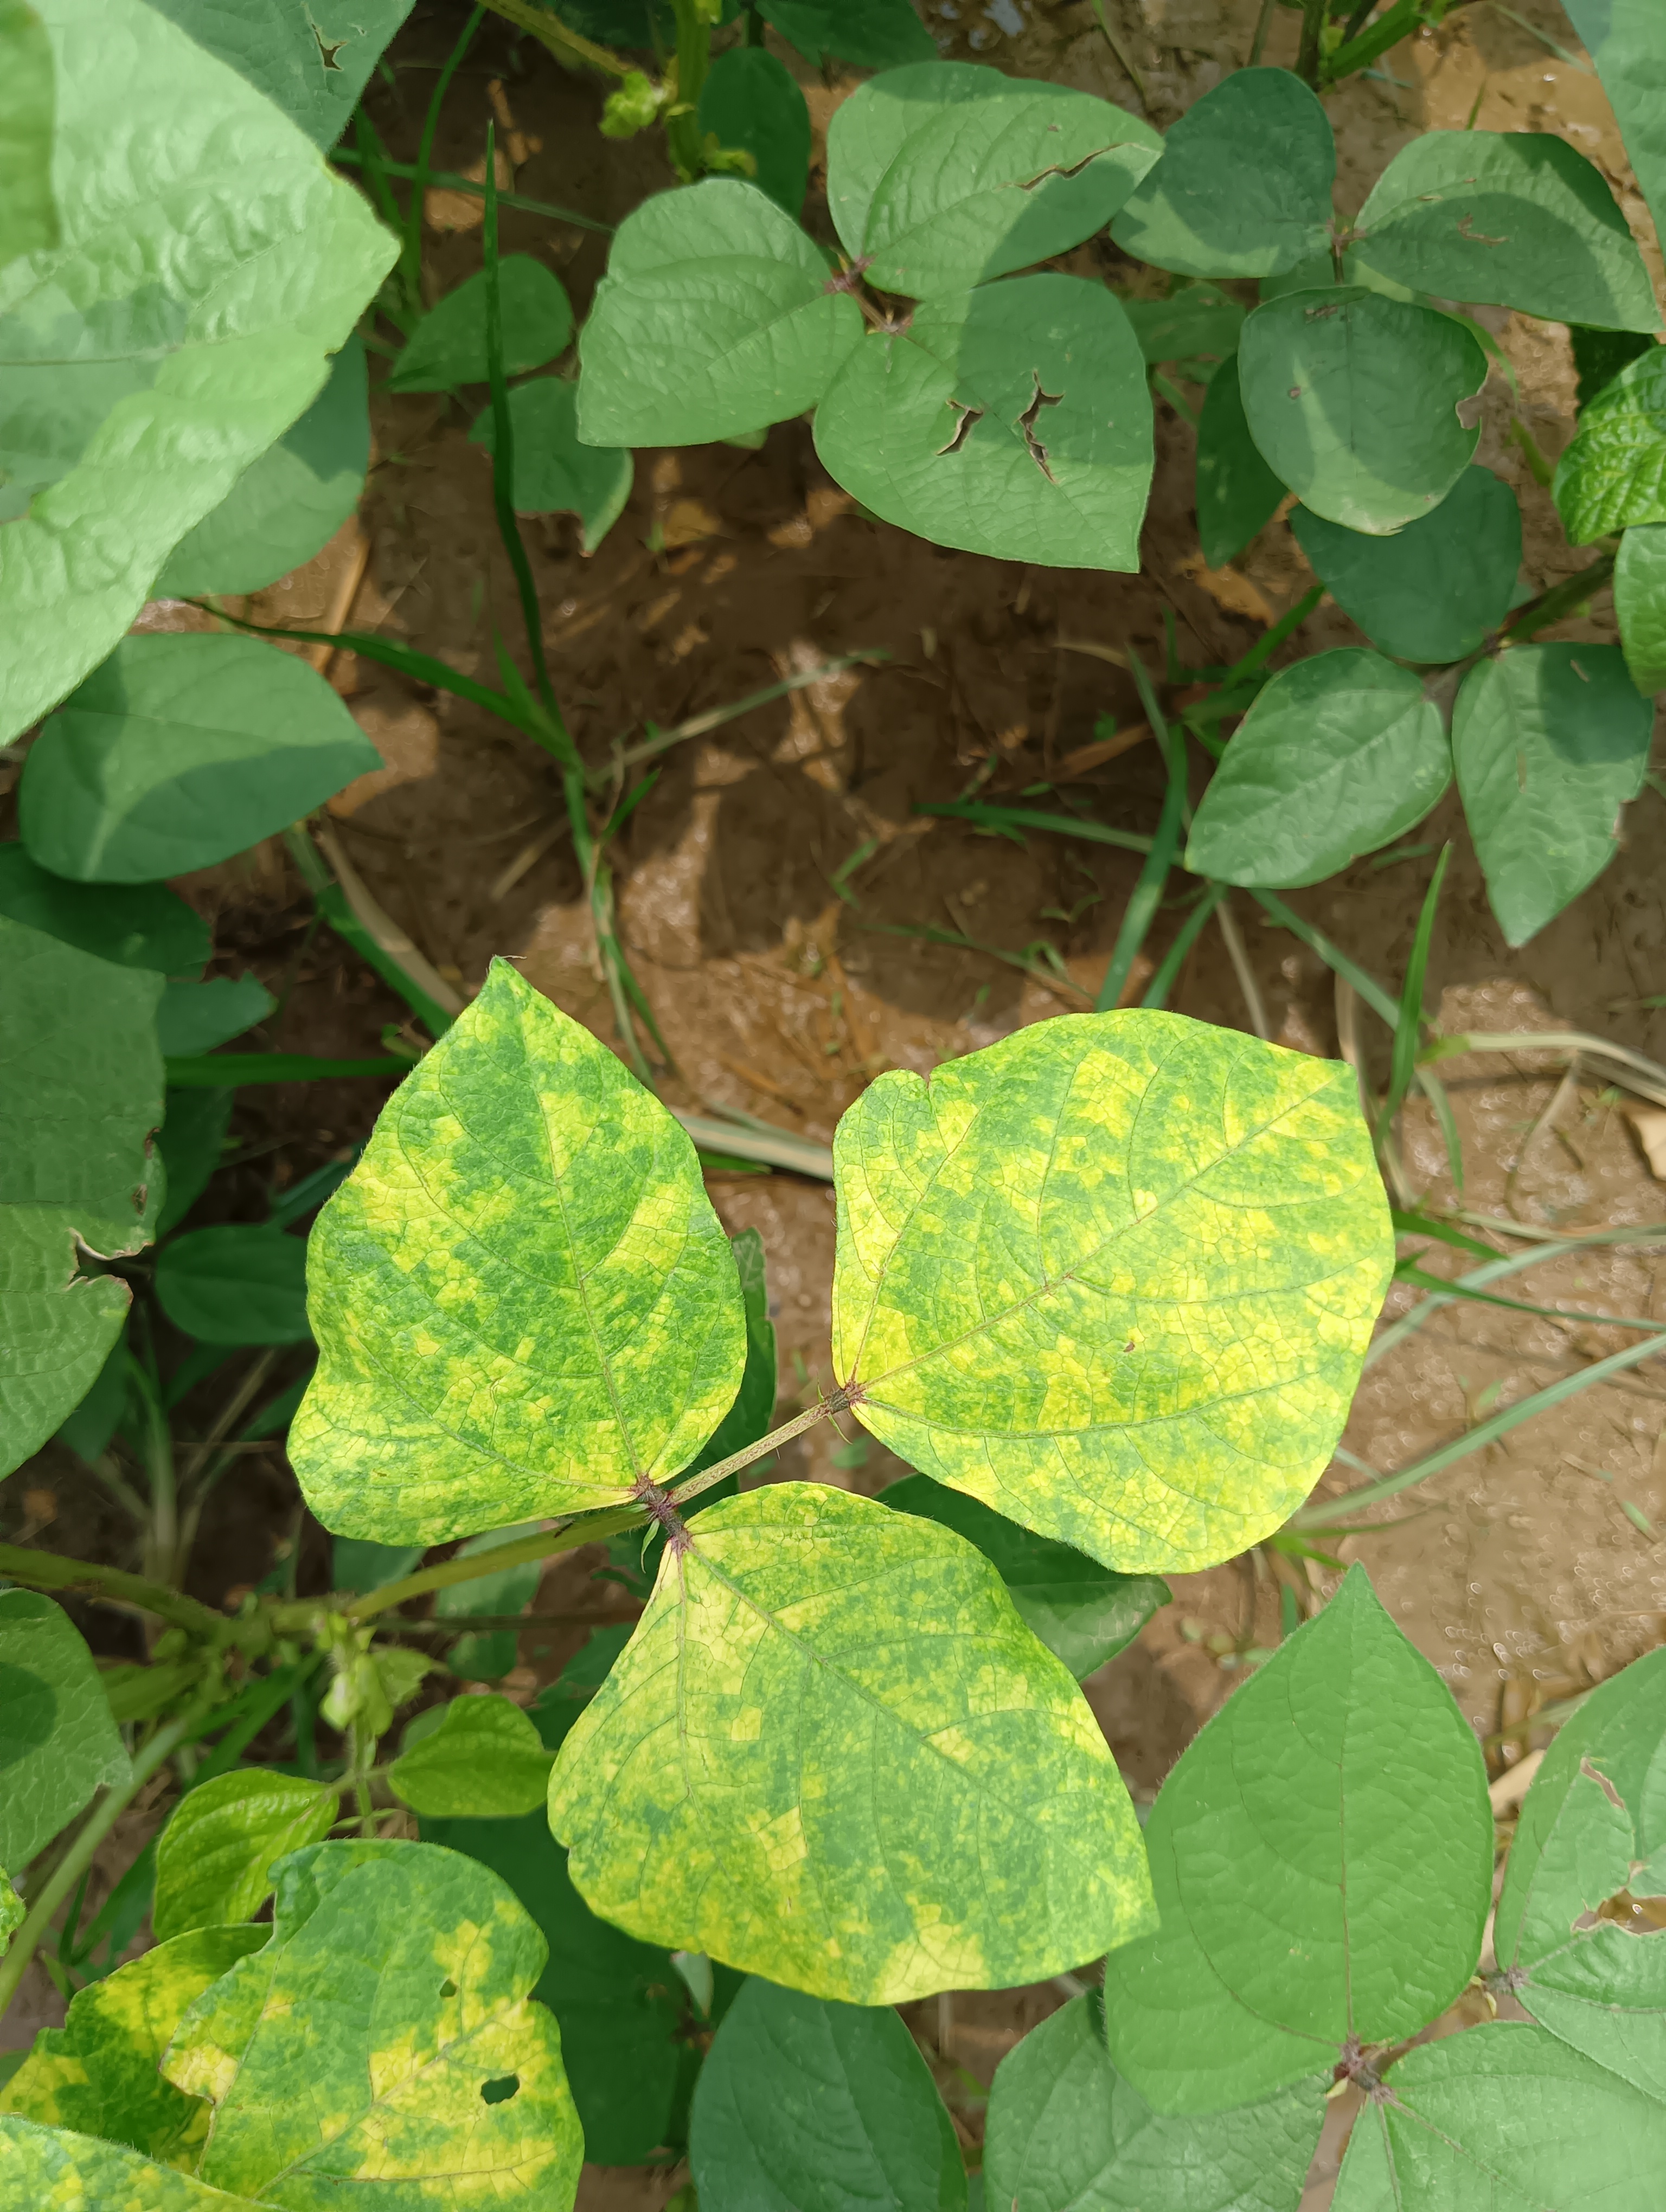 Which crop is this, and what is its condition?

mungbean, yellow mosaic
